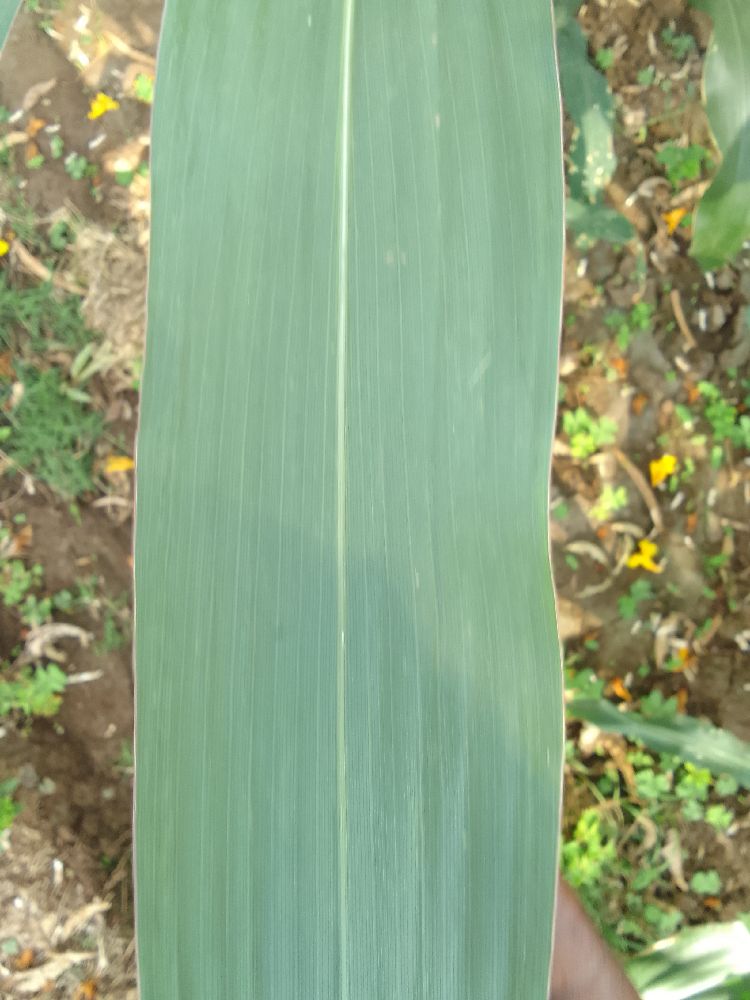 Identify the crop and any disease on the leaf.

maize, healthy
